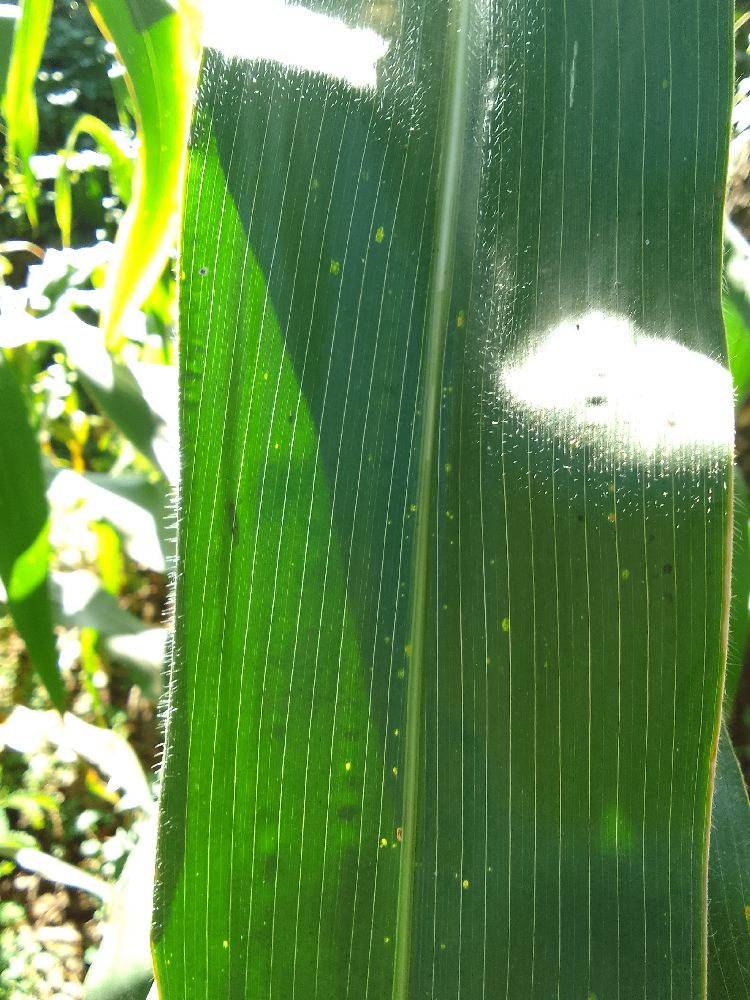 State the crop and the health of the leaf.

maize, healthy
